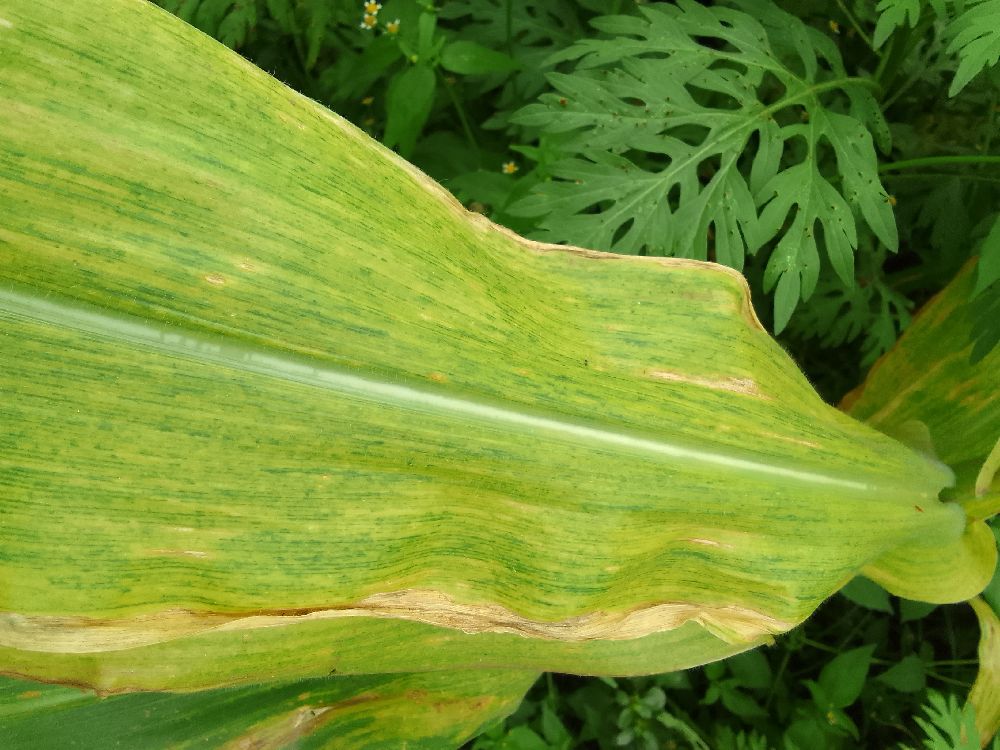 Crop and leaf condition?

maize, maize lethal necrosis
